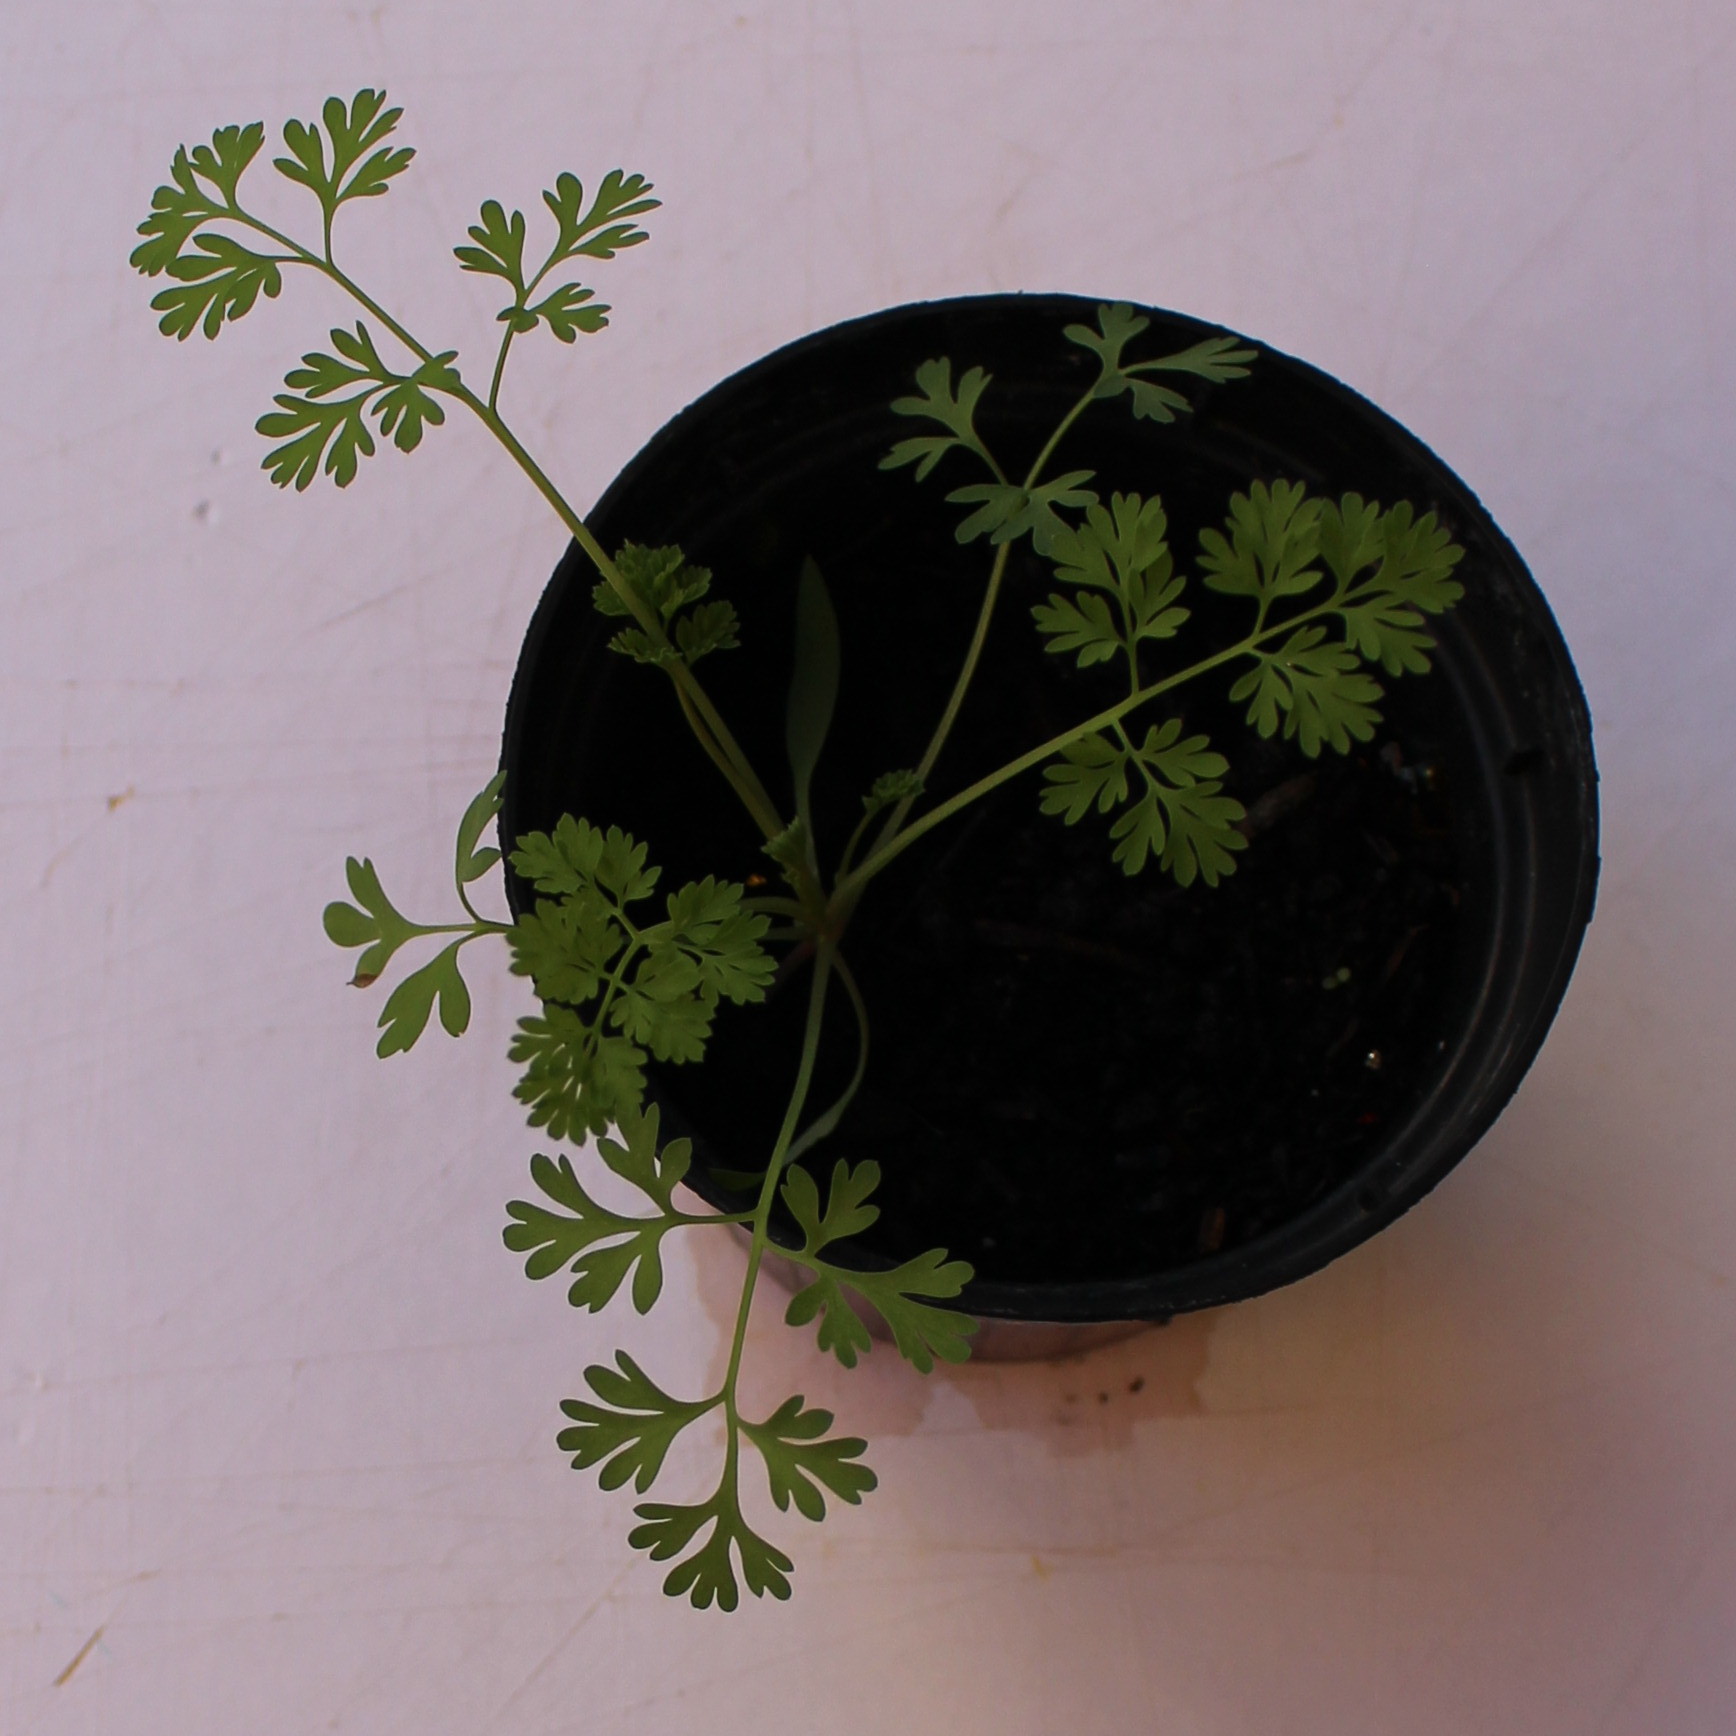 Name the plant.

Fumaria officinalis
